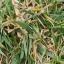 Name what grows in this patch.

grass
